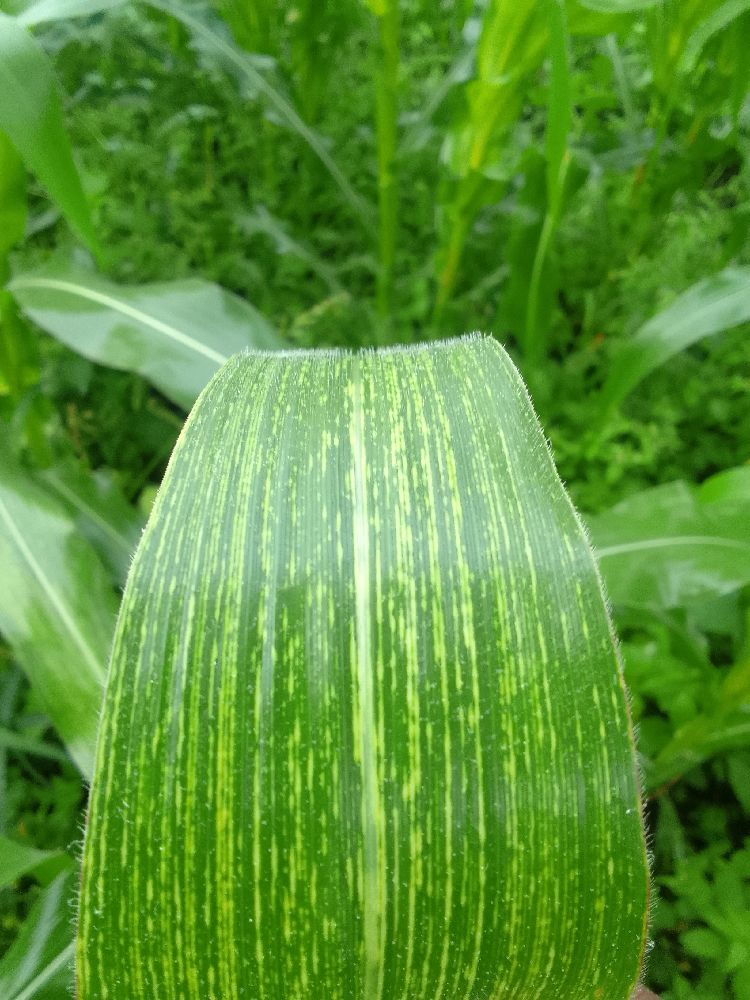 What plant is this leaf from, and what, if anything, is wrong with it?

maize, healthy
